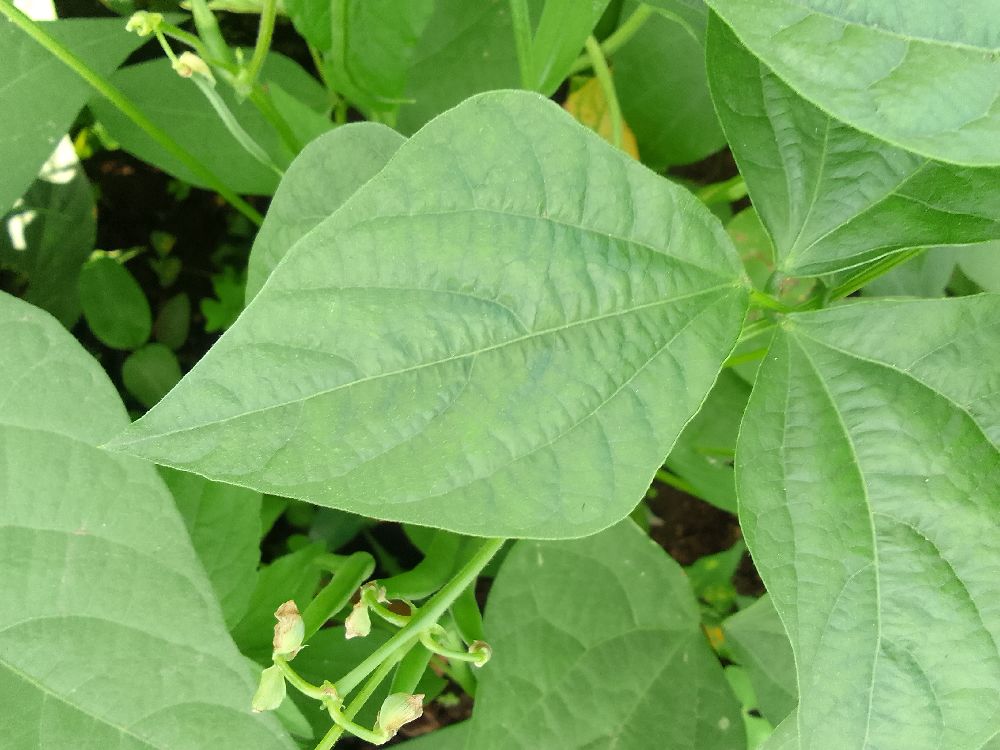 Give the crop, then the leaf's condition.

common bean, healthy
